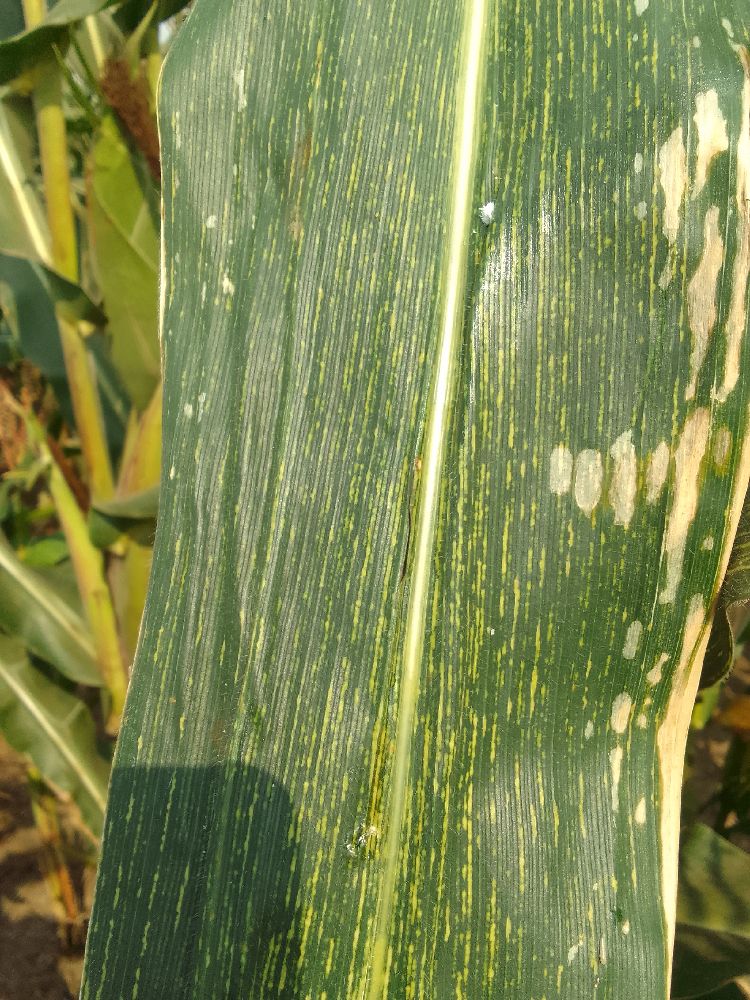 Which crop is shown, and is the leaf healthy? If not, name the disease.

maize, maize streak virus
